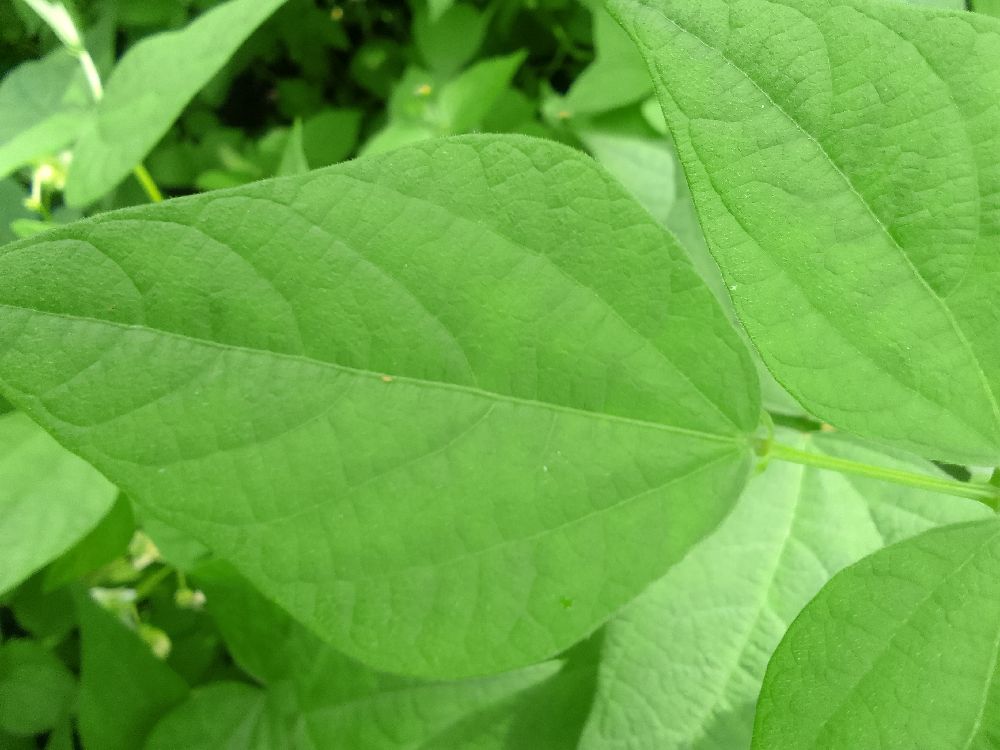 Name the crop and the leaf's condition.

common bean, healthy
